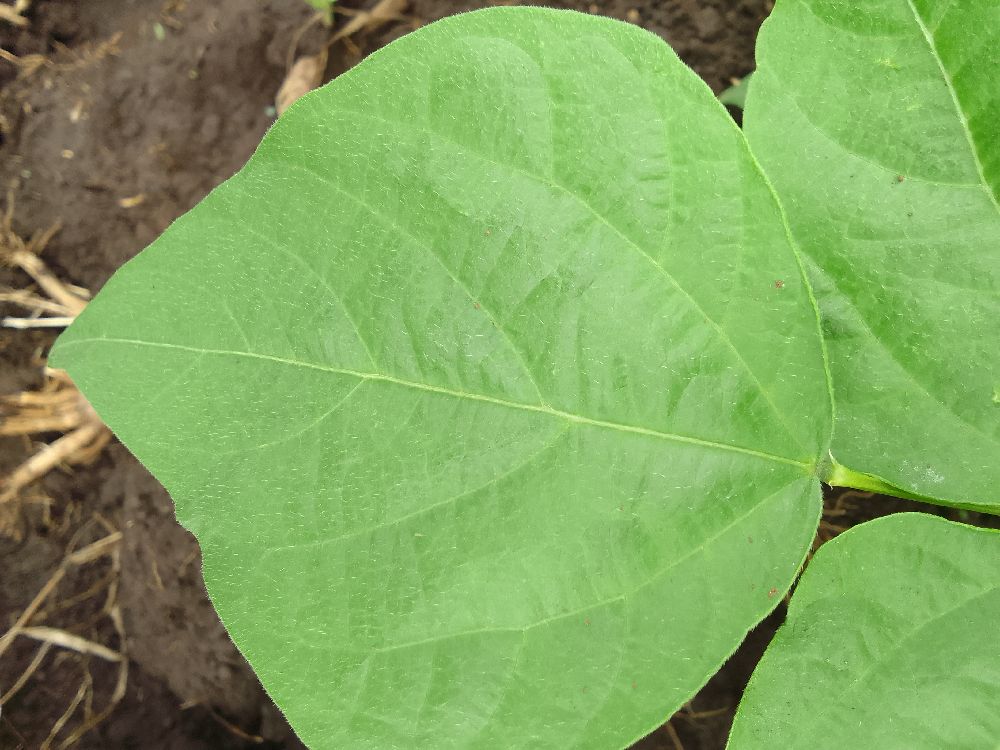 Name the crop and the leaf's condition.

common bean, healthy
